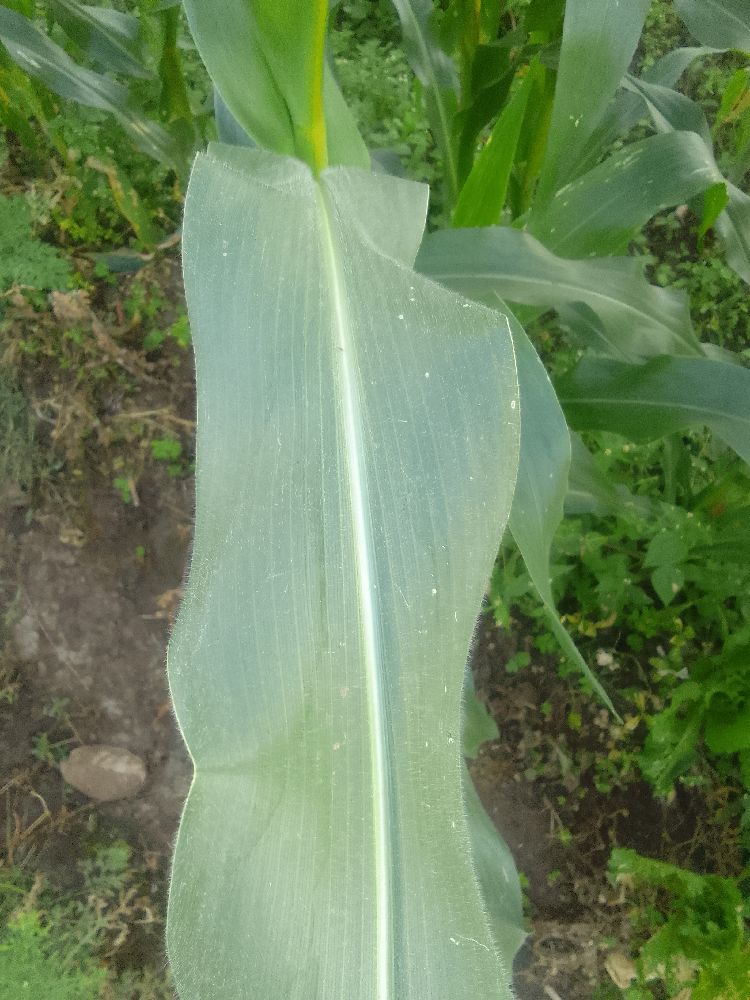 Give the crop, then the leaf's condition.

maize, healthy
